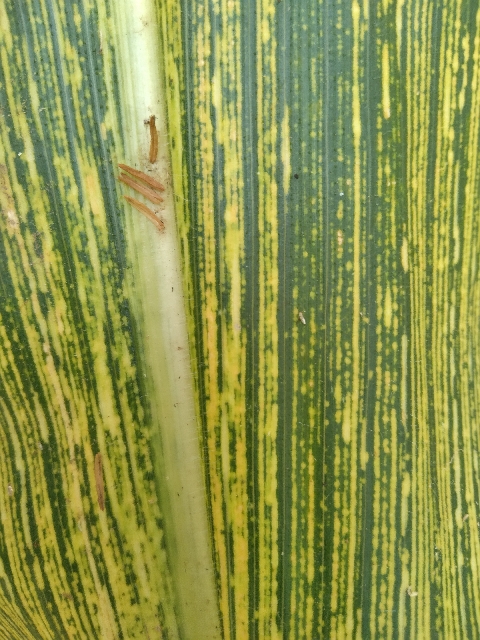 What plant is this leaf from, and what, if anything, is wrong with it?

maize, maize streak virus
